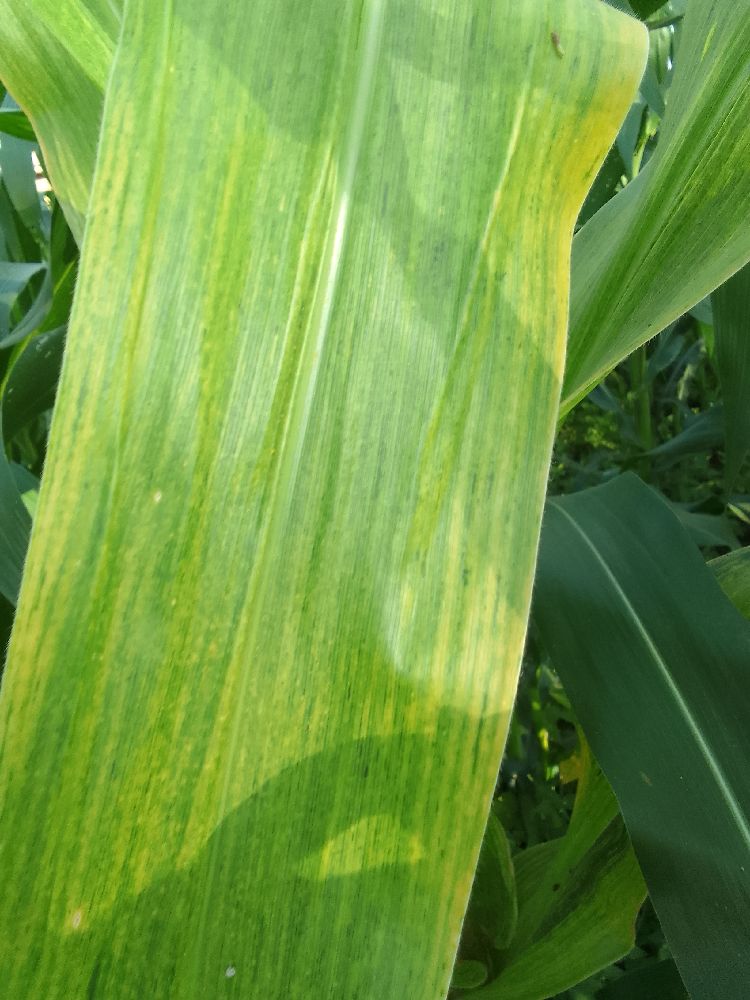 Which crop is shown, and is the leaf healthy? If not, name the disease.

maize, maize lethal necrosis
